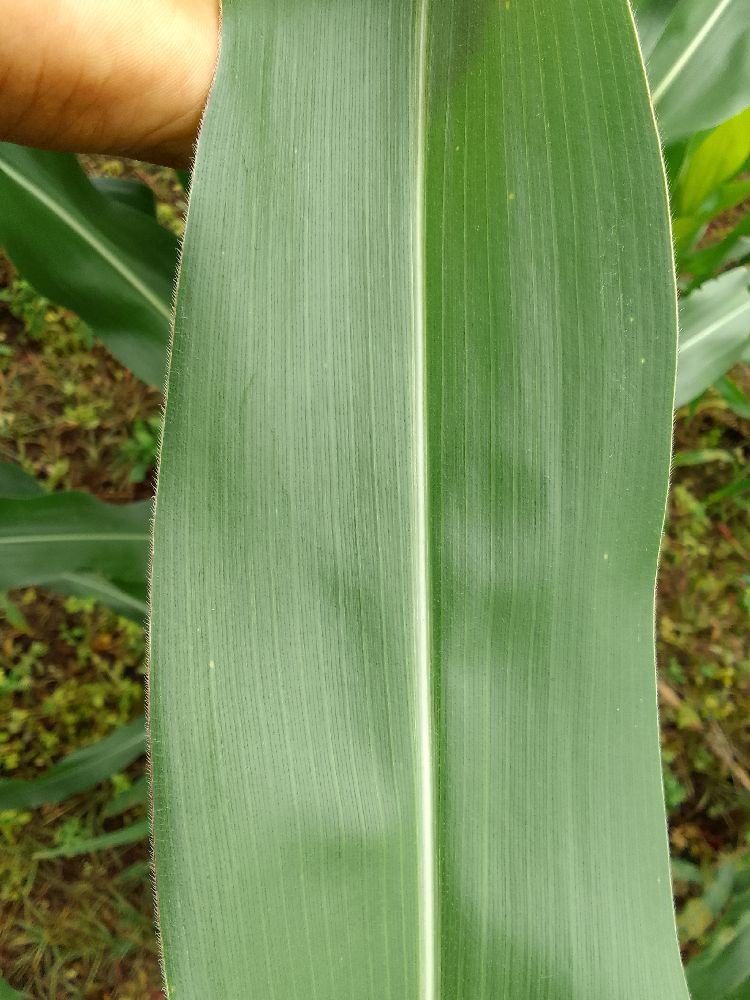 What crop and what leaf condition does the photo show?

maize, healthy
